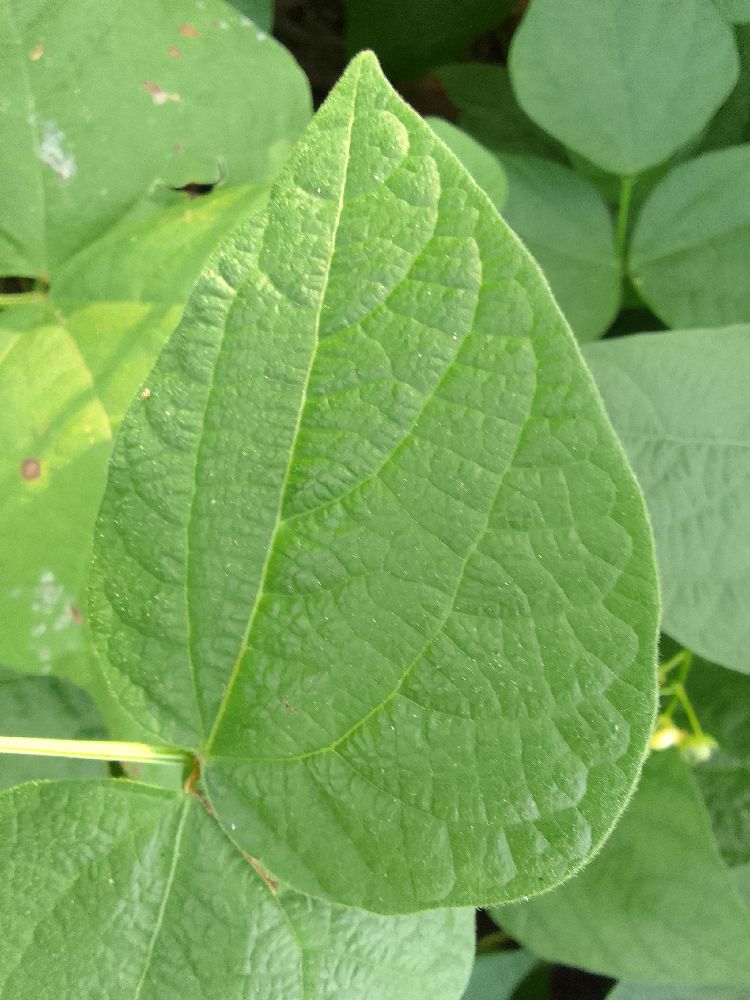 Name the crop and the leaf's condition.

common bean, healthy
